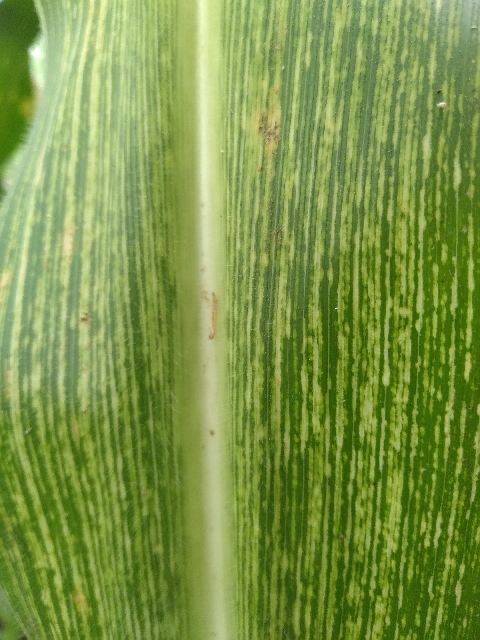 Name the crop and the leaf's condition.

maize, maize streak virus
